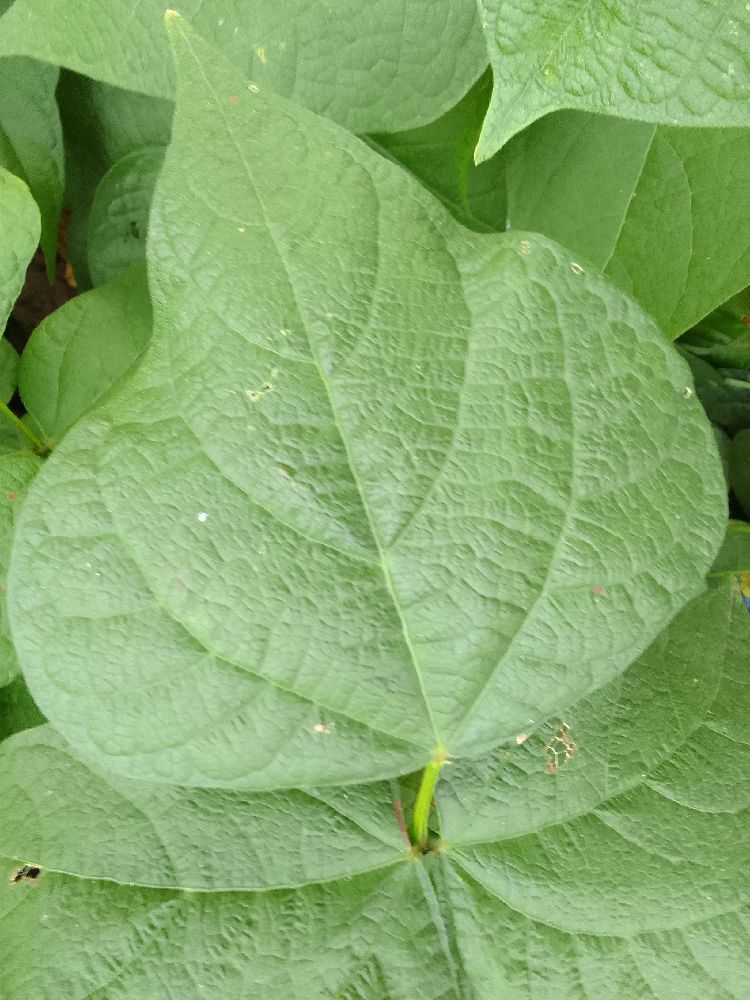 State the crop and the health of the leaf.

common bean, healthy
